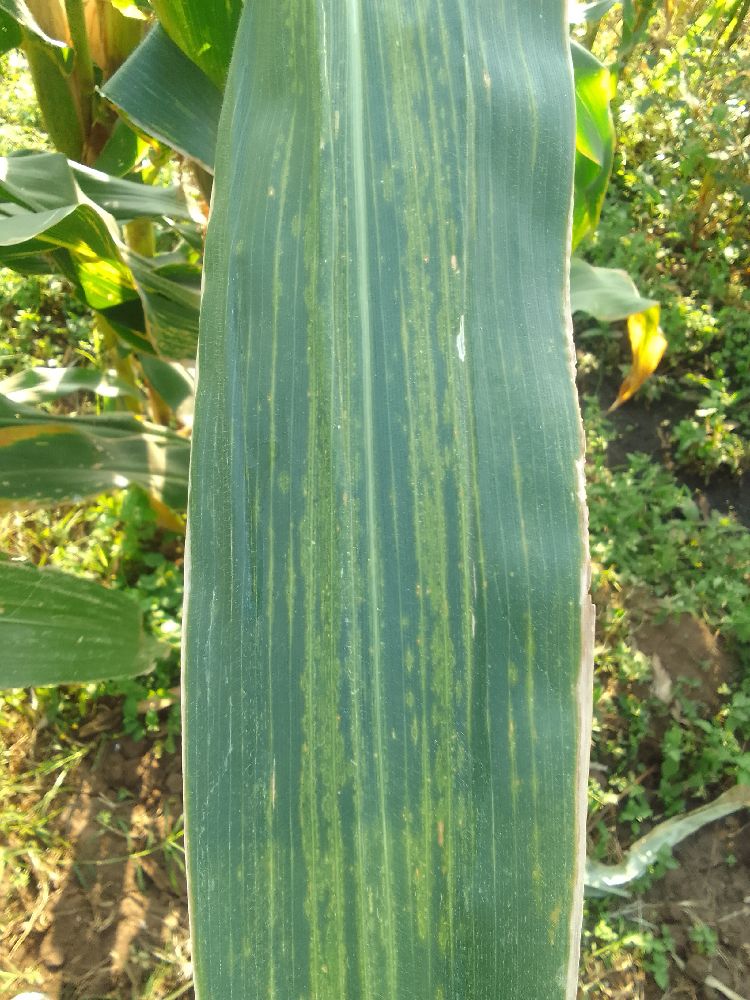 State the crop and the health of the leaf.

maize, maize lethal necrosis
